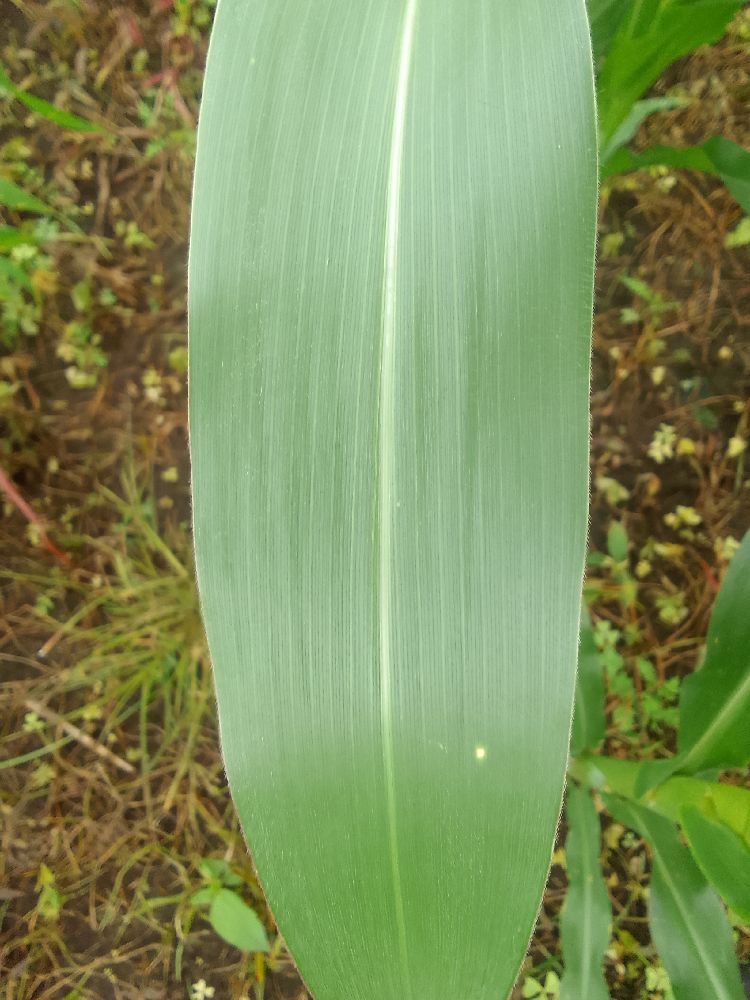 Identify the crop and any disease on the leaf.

maize, healthy
